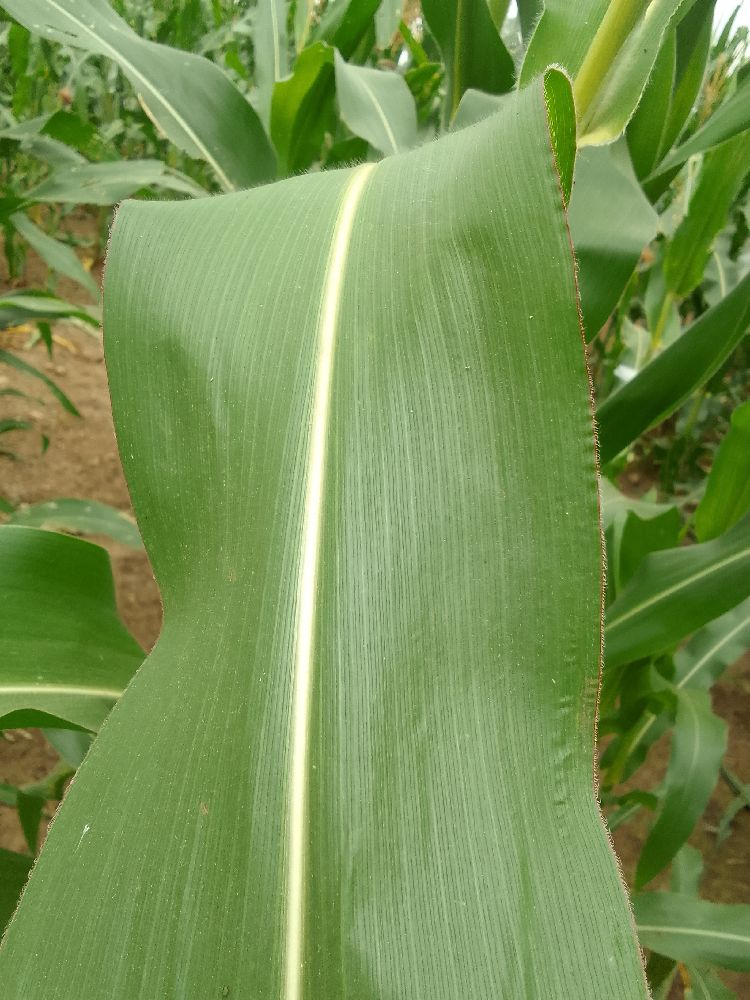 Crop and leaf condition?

maize, healthy
